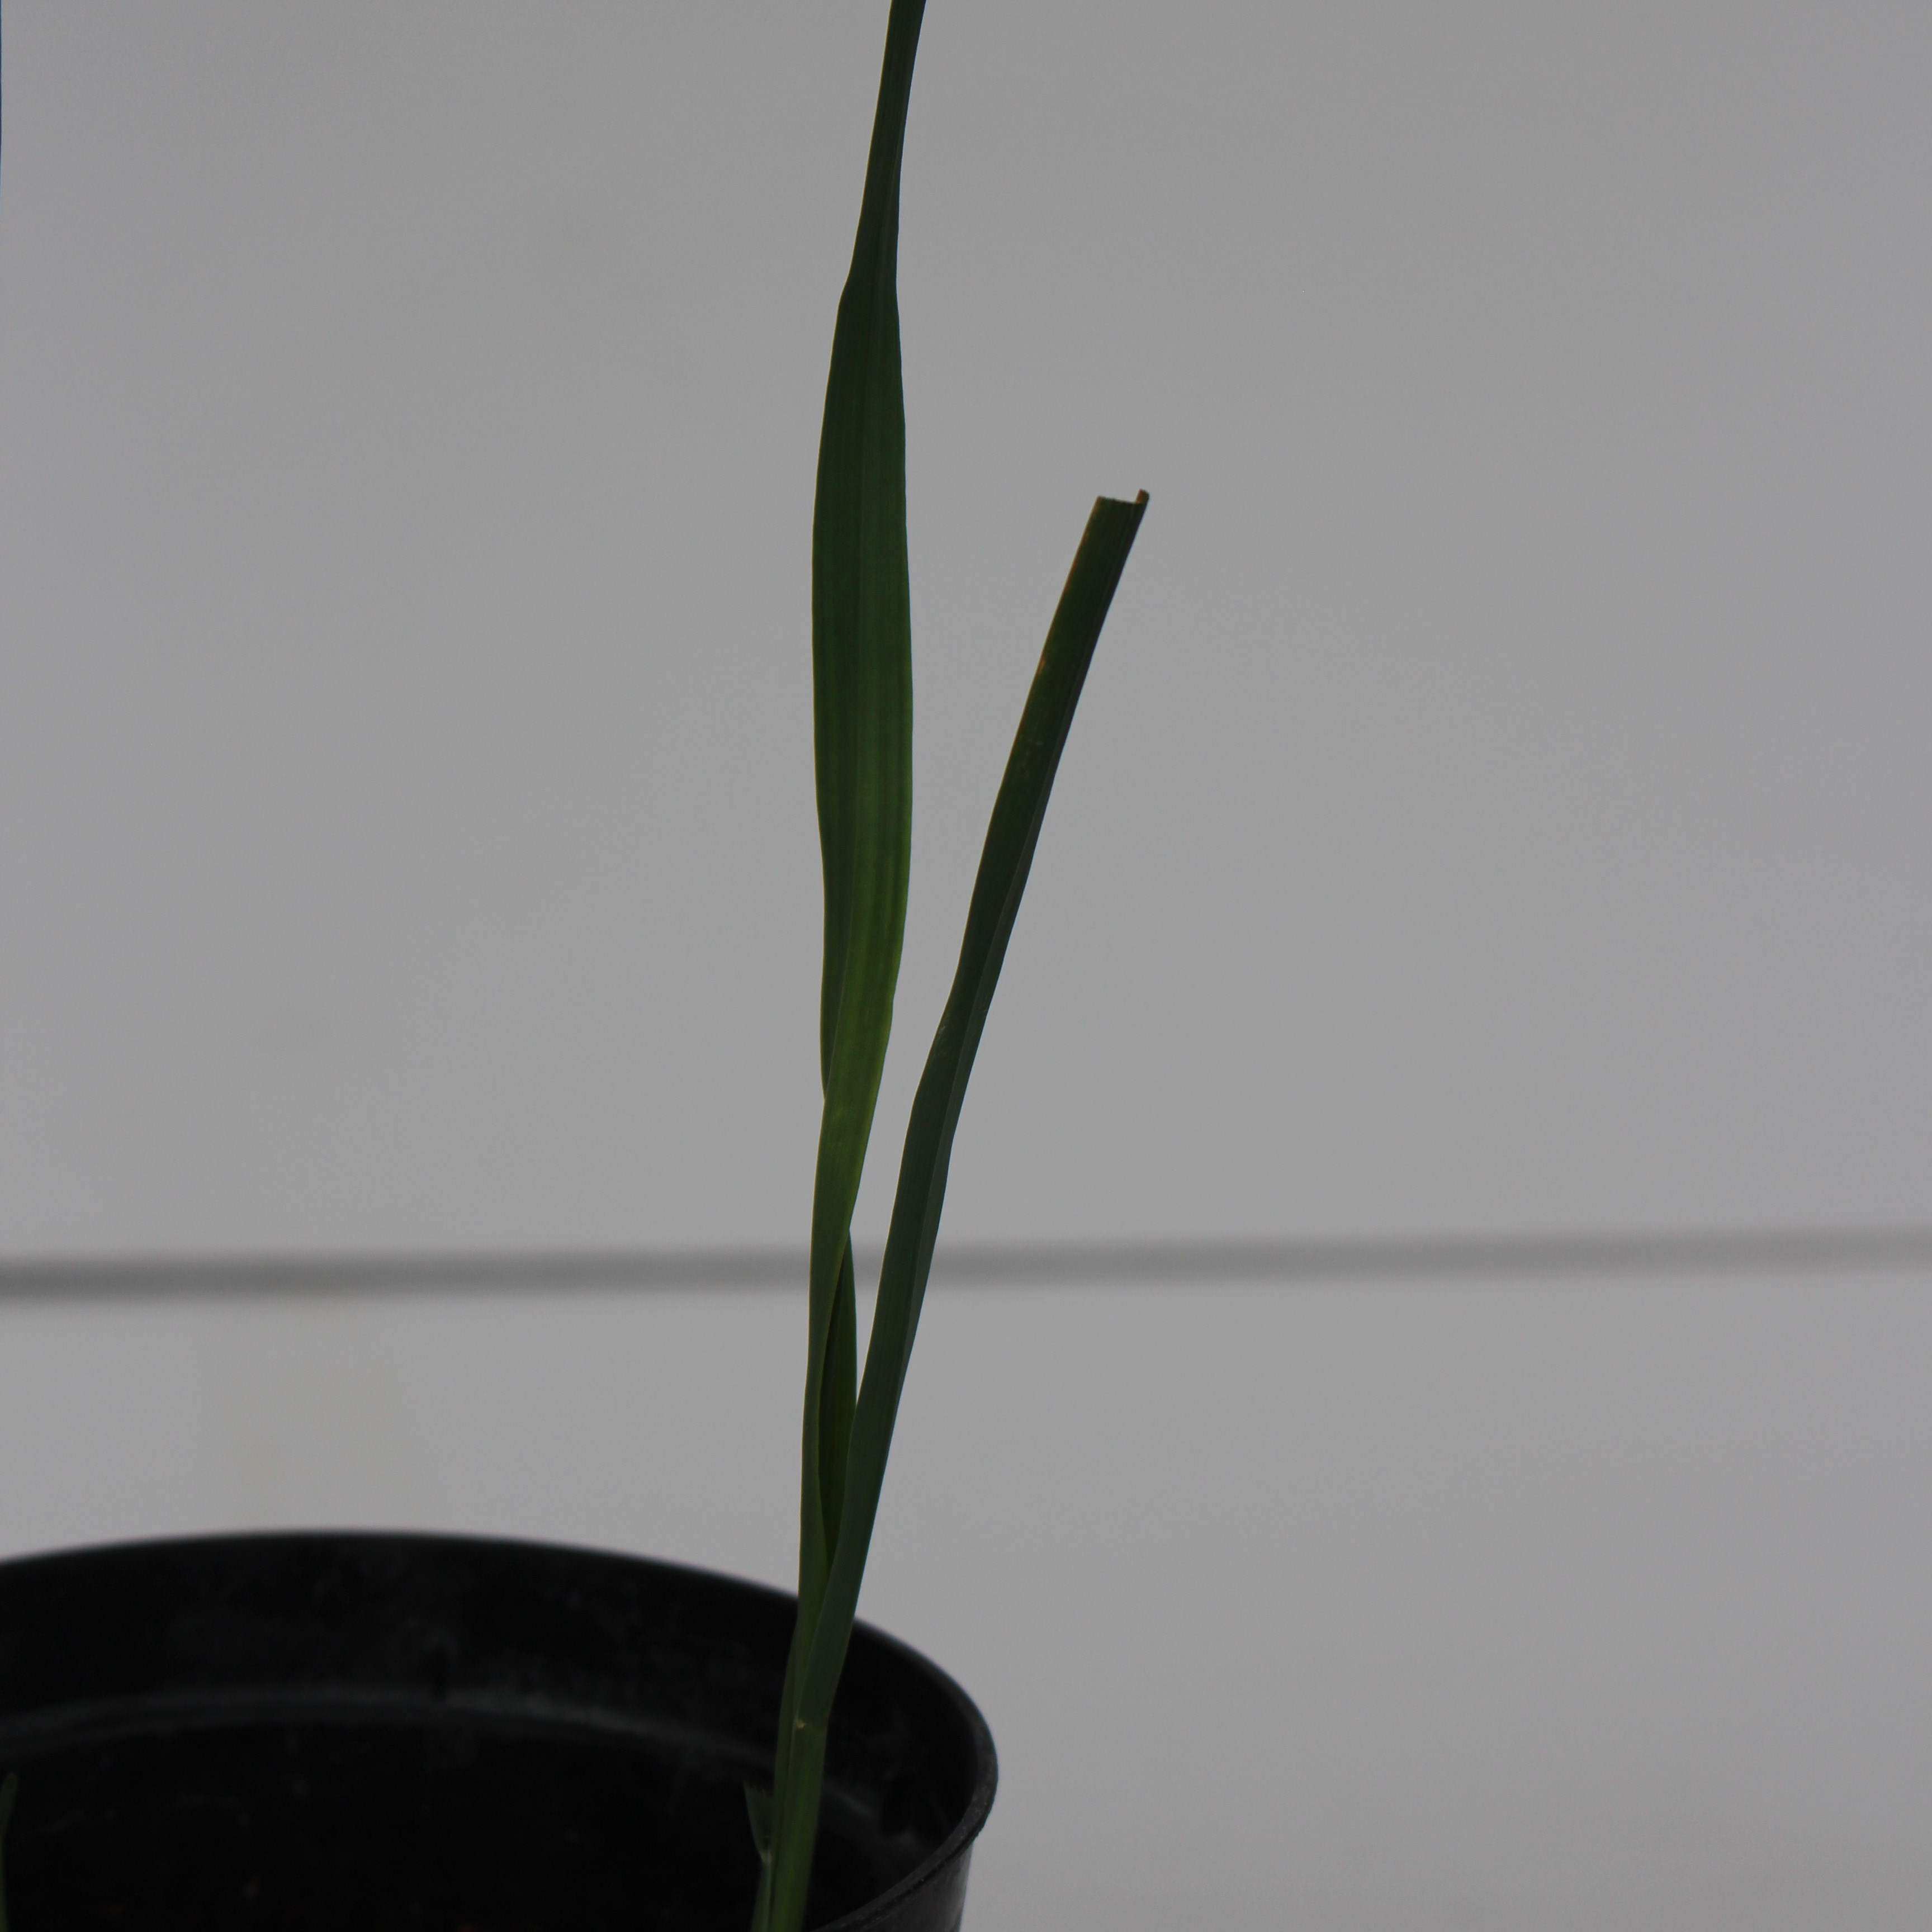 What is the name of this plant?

Avena sterilis
